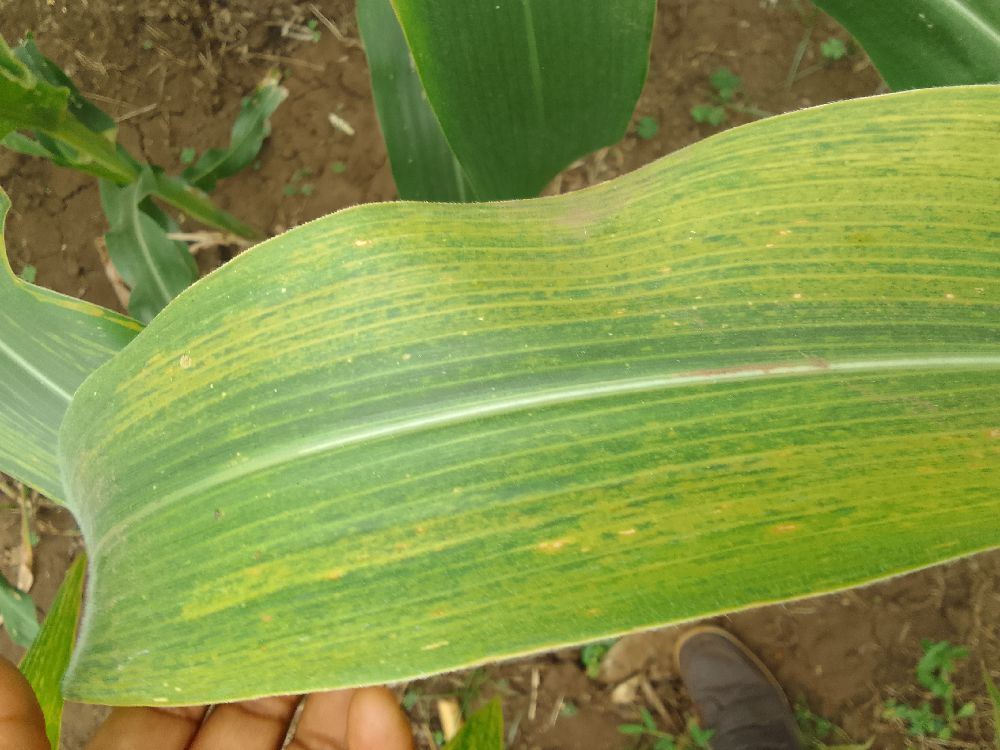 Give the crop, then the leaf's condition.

maize, maize lethal necrosis
